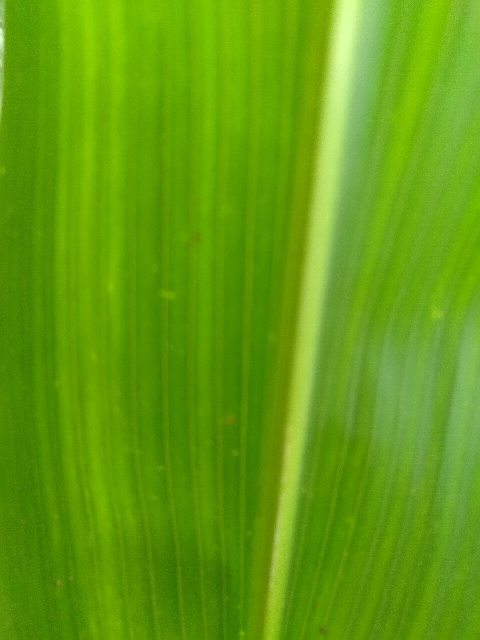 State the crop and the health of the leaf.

maize, maize lethal necrosis
